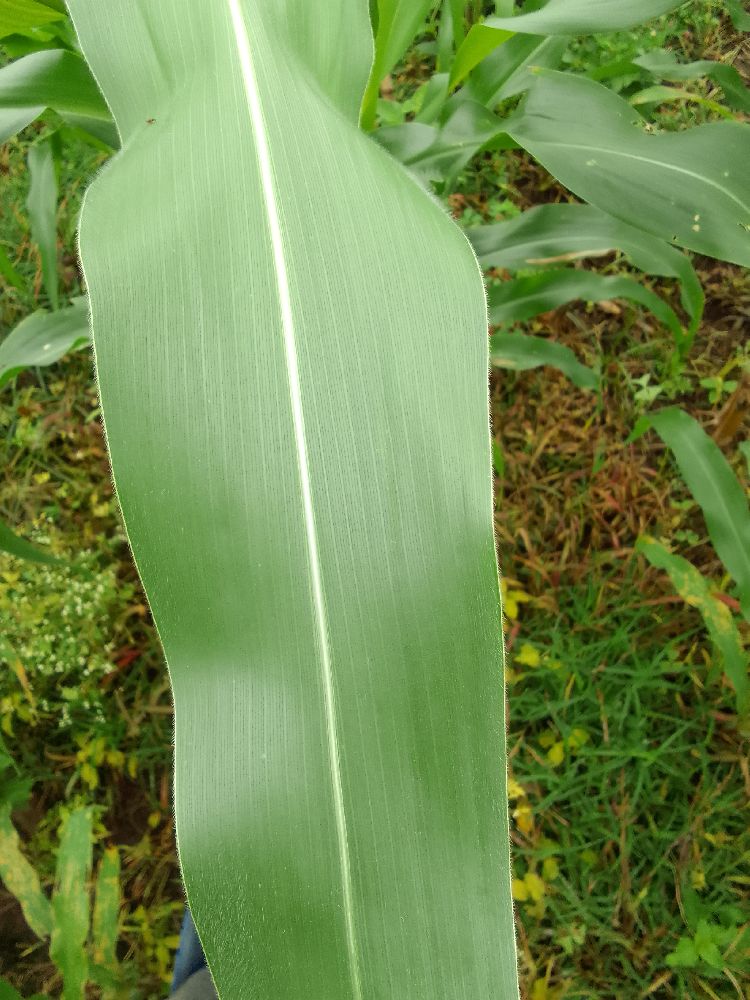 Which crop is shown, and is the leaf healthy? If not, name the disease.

maize, healthy
